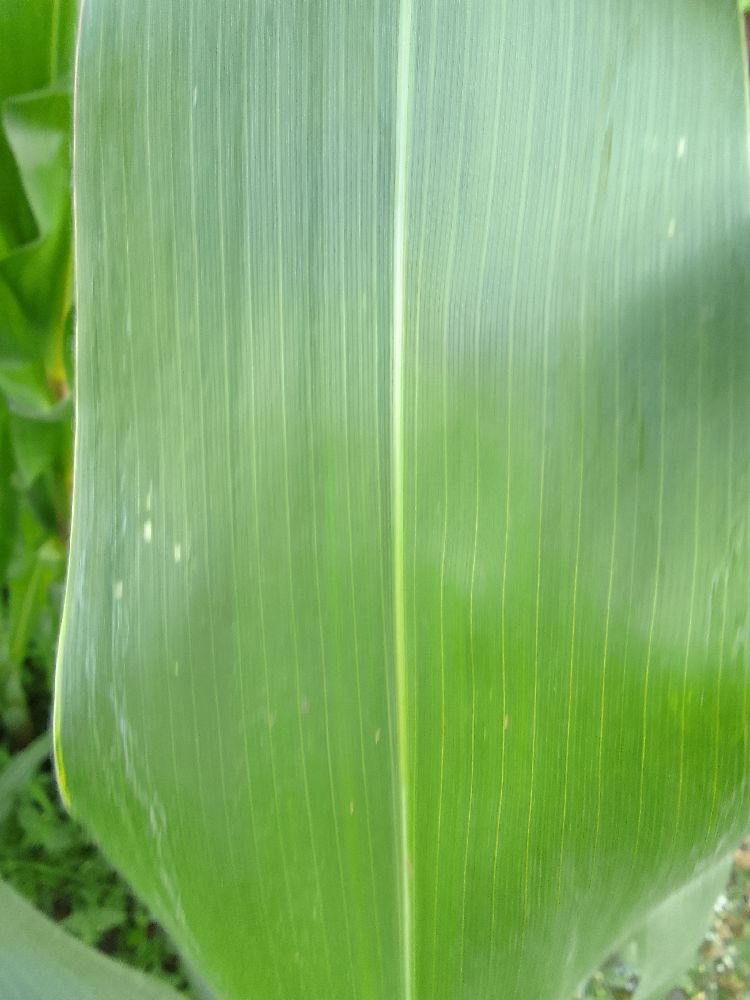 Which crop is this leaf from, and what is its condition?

maize, healthy
